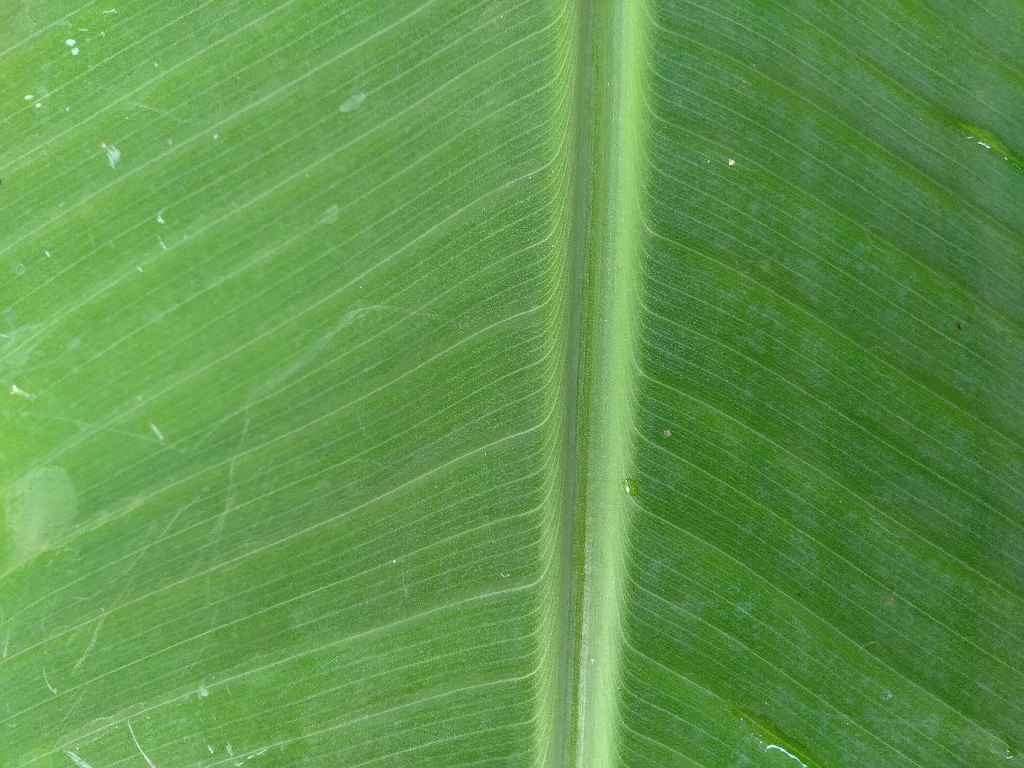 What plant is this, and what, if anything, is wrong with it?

banana, healthy
